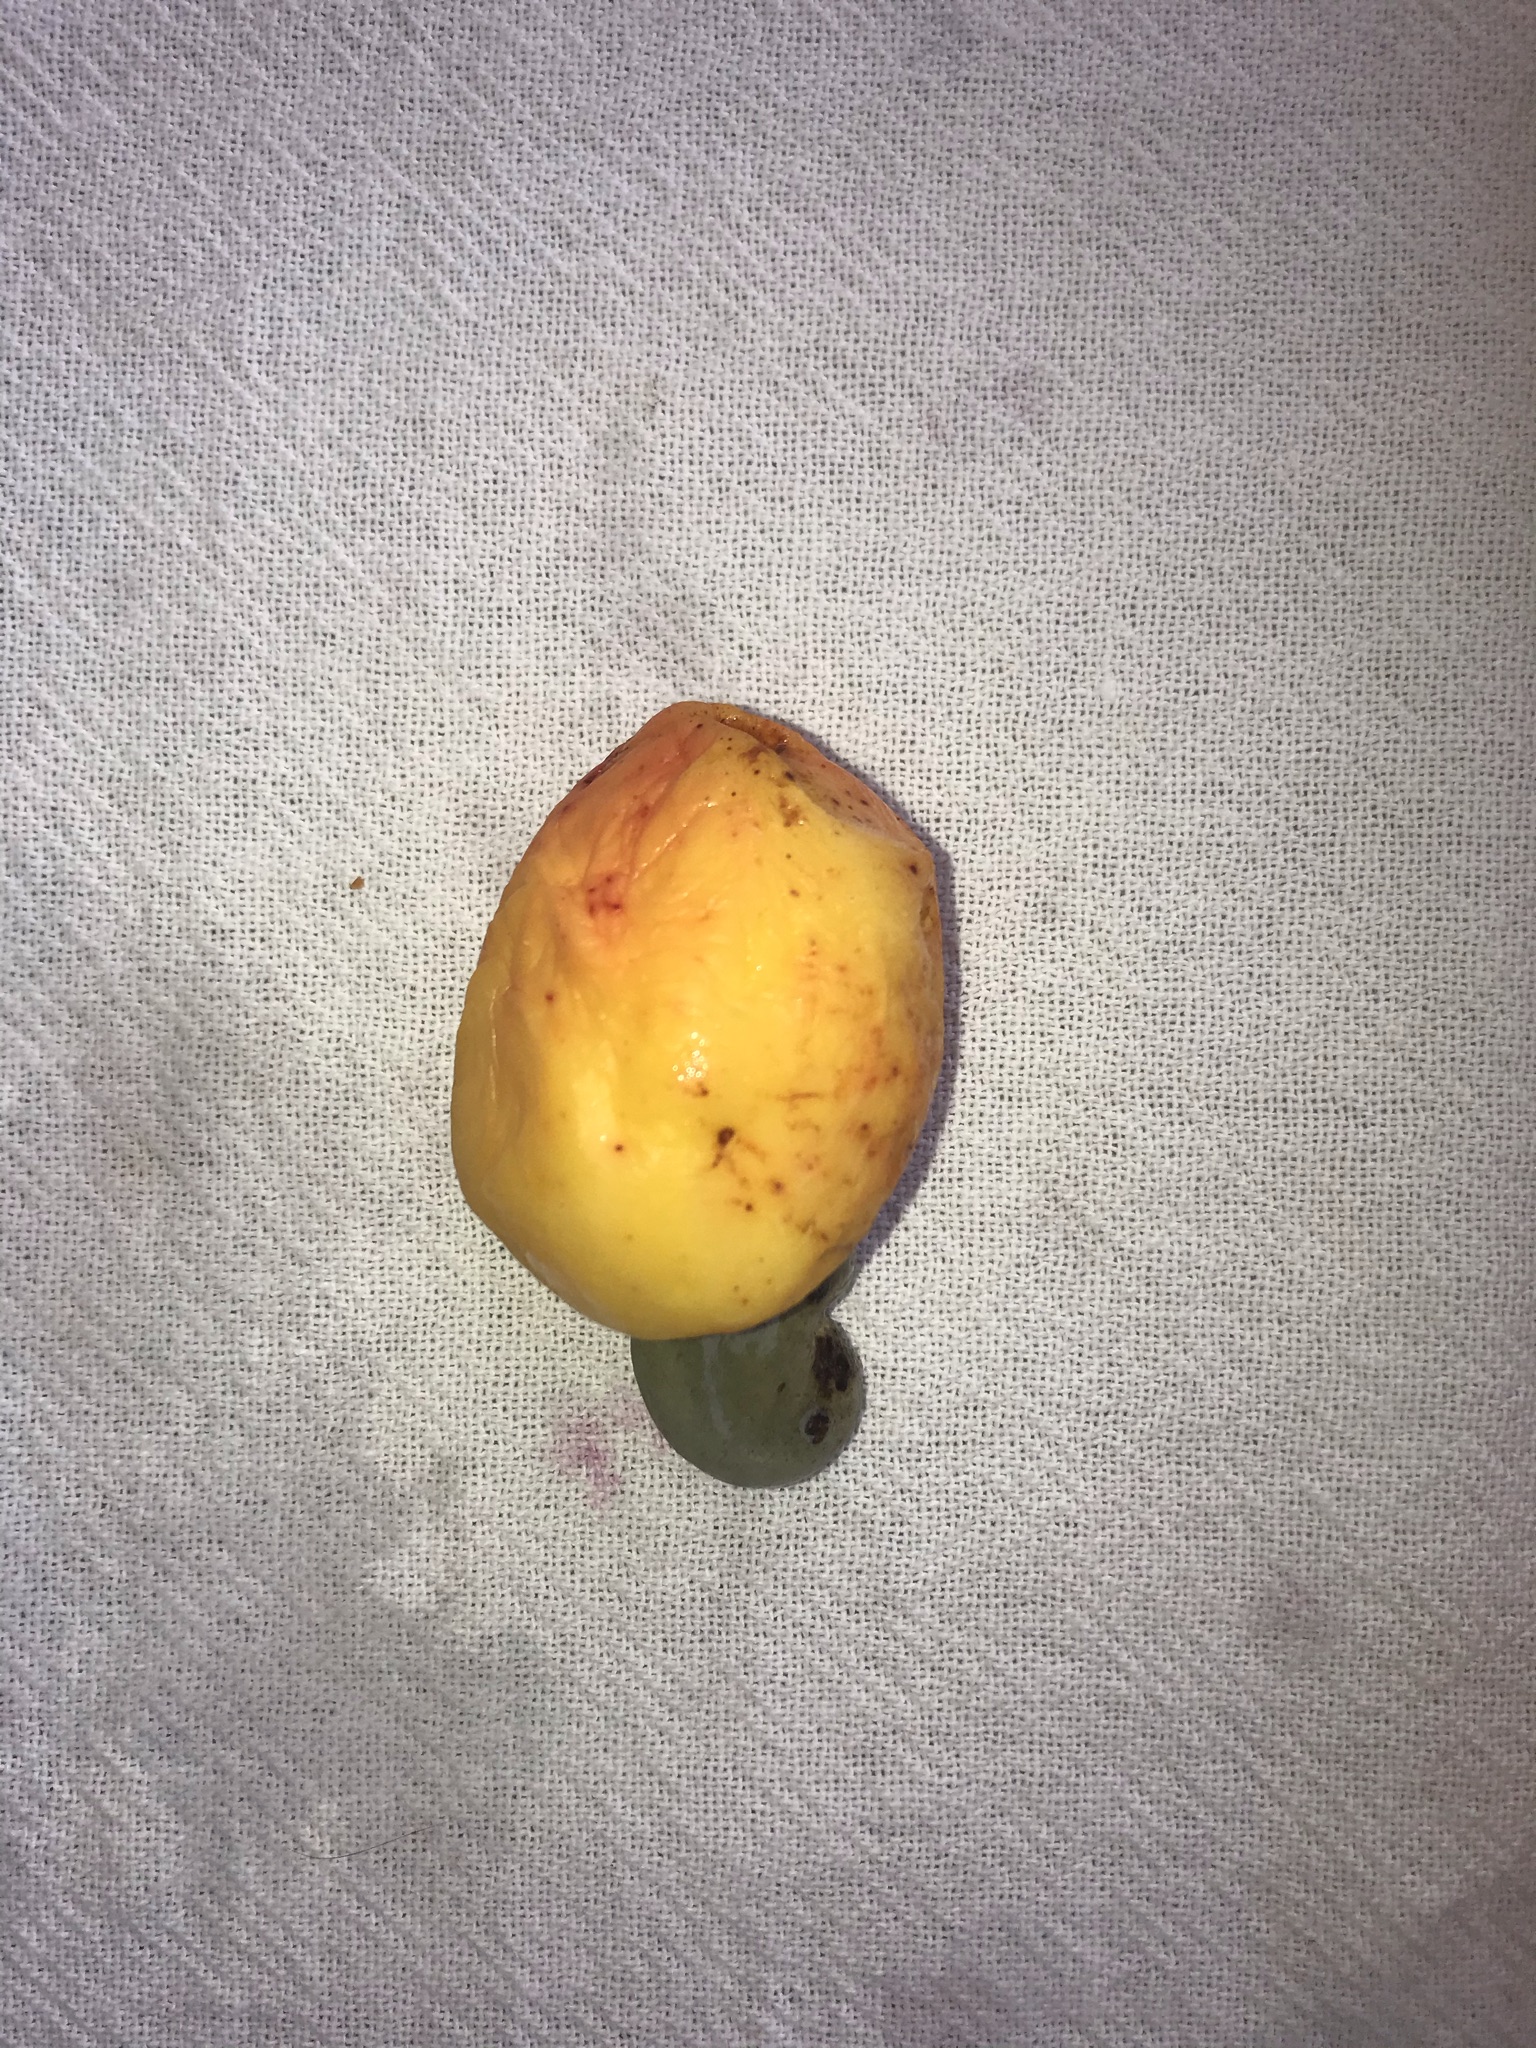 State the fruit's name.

caju amarelo
